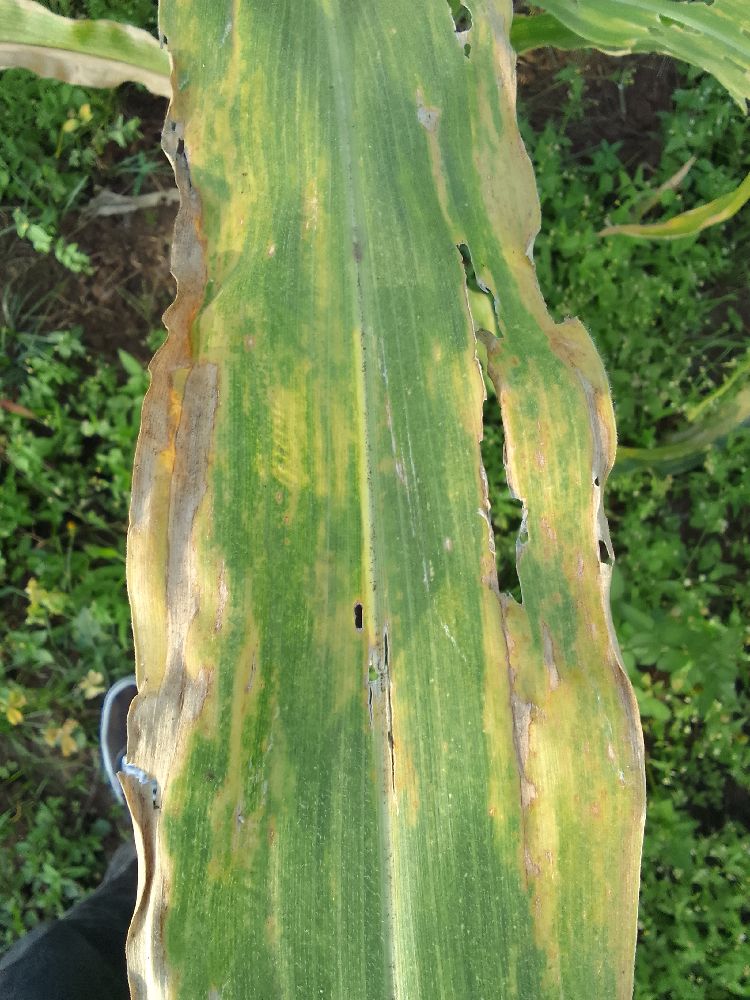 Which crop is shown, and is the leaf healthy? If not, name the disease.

maize, maize lethal necrosis
